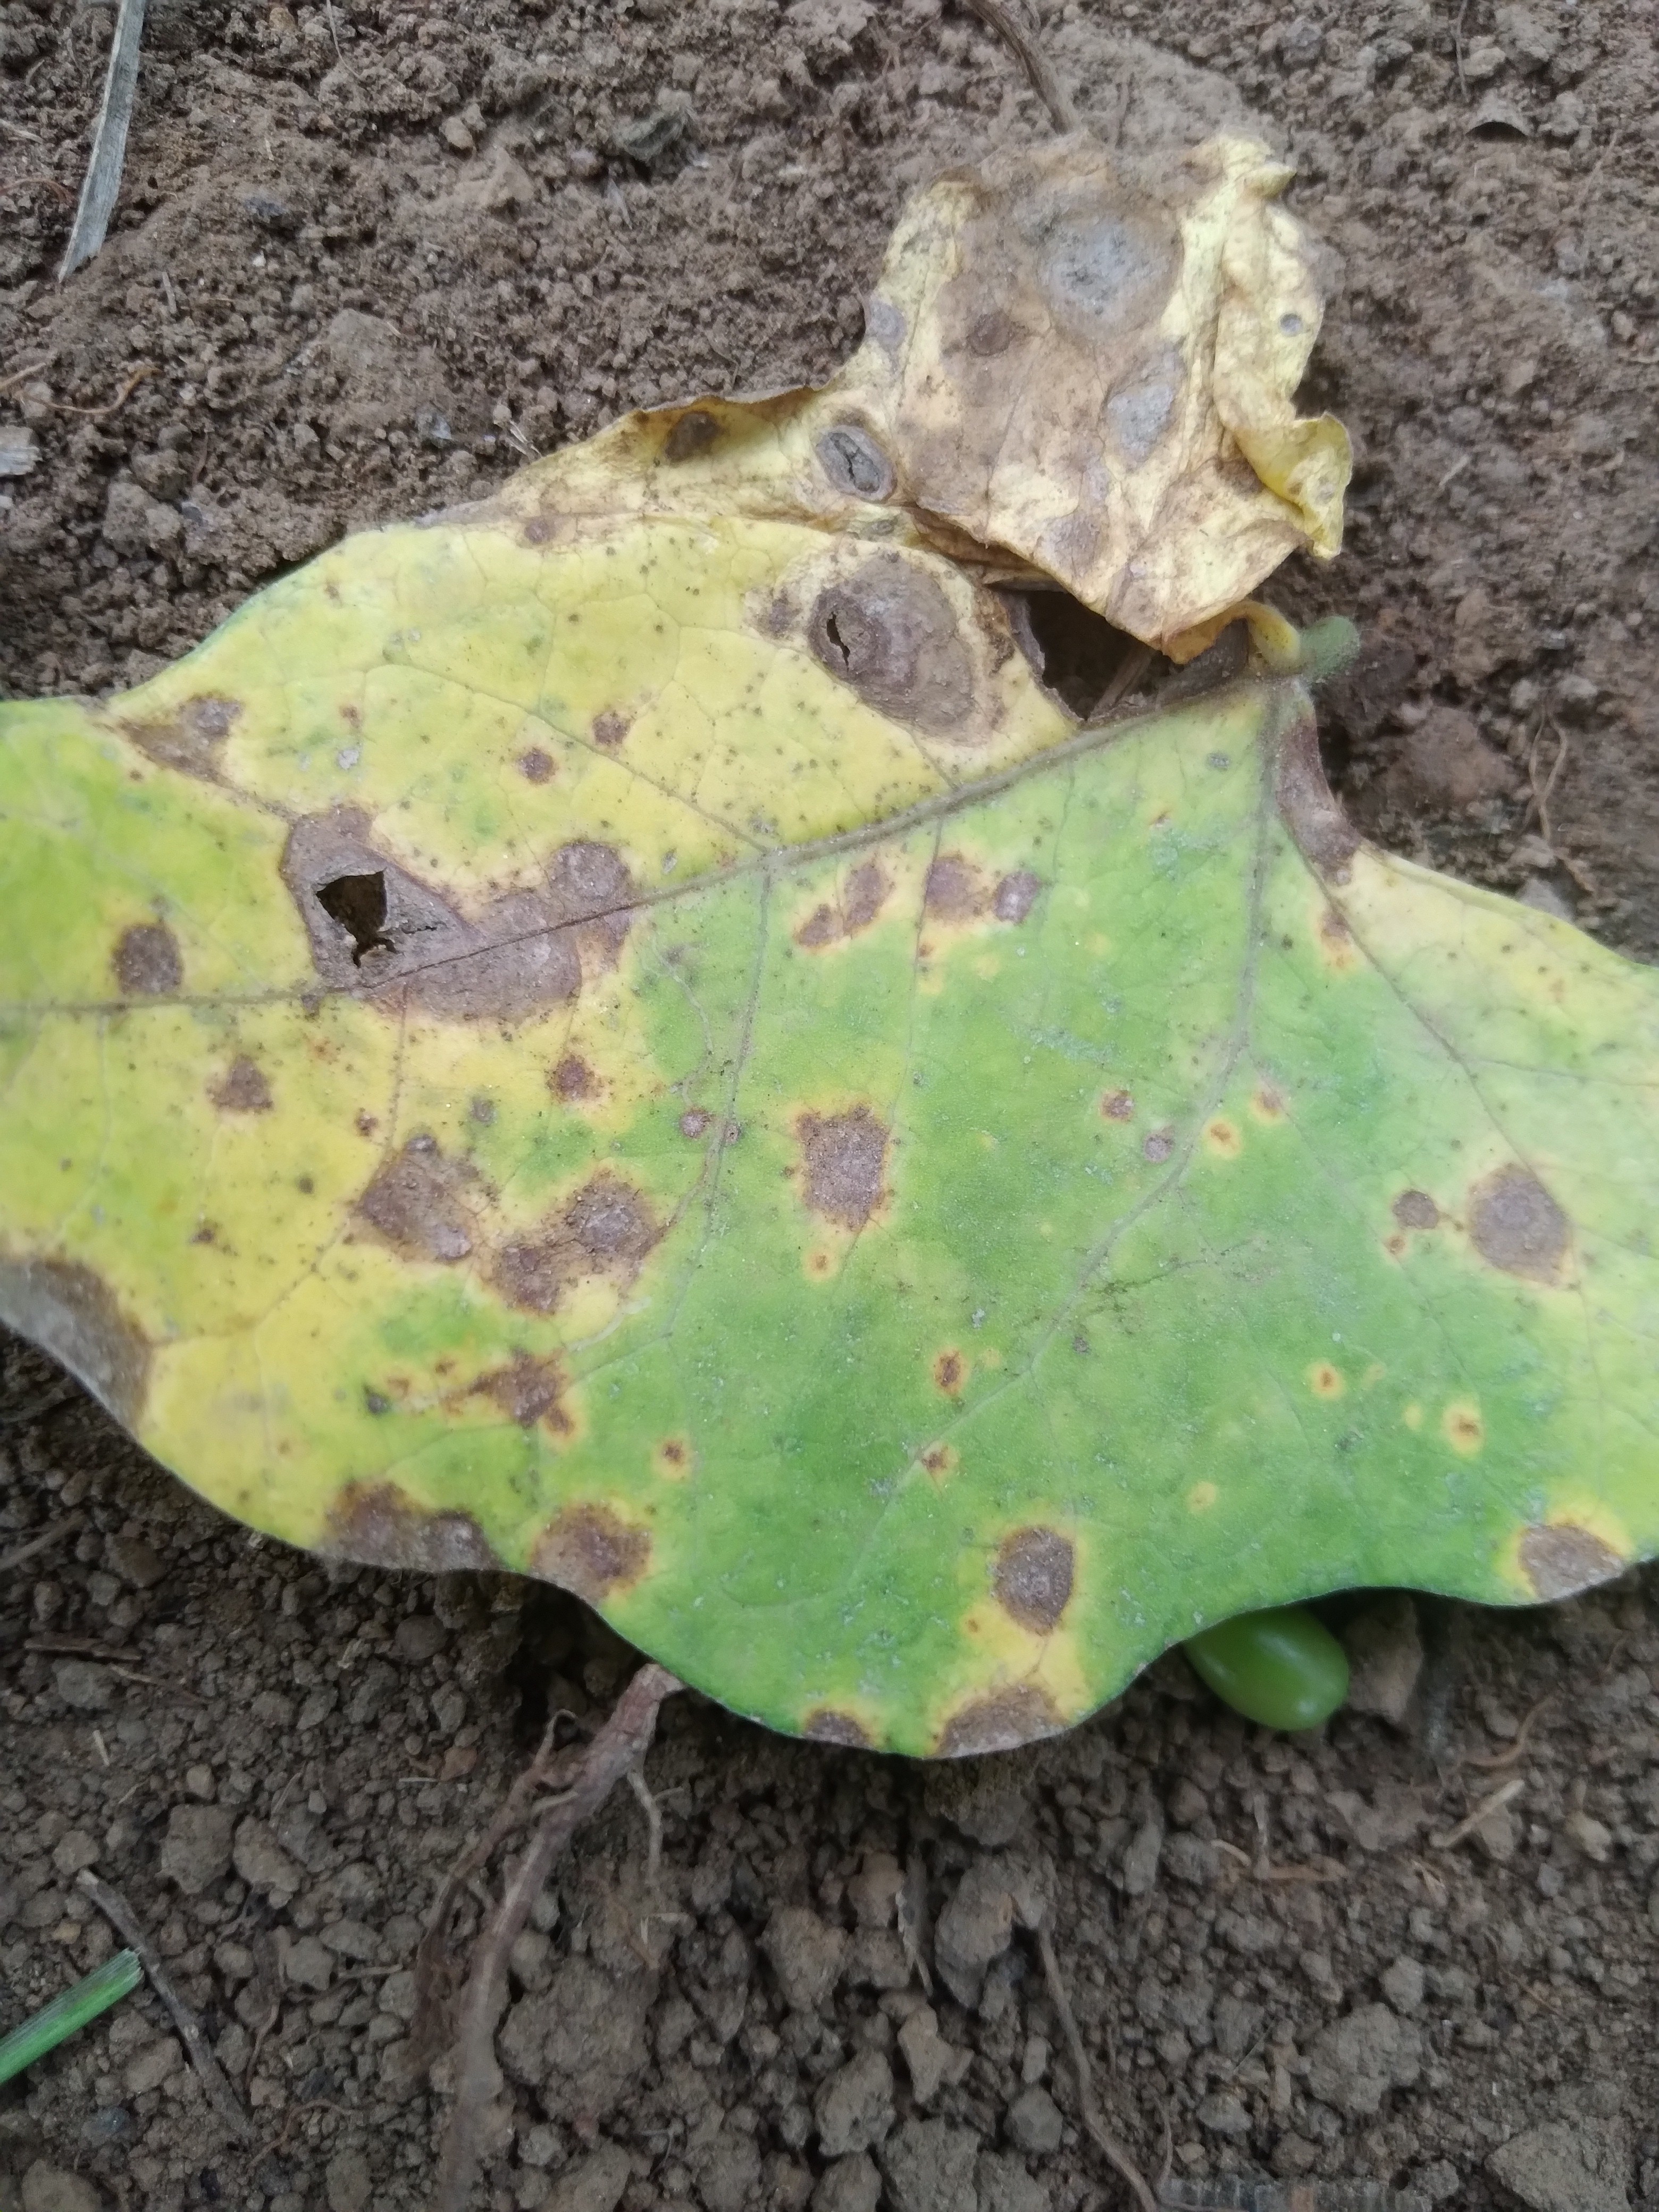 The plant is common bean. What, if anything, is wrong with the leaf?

rust
